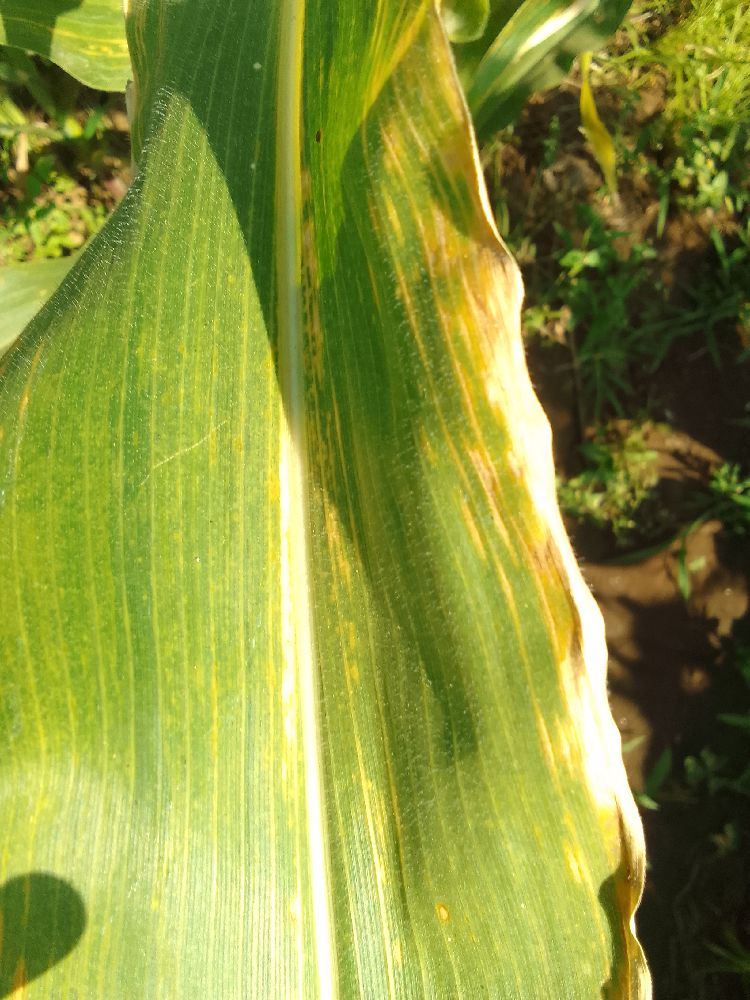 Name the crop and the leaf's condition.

maize, maize lethal necrosis
